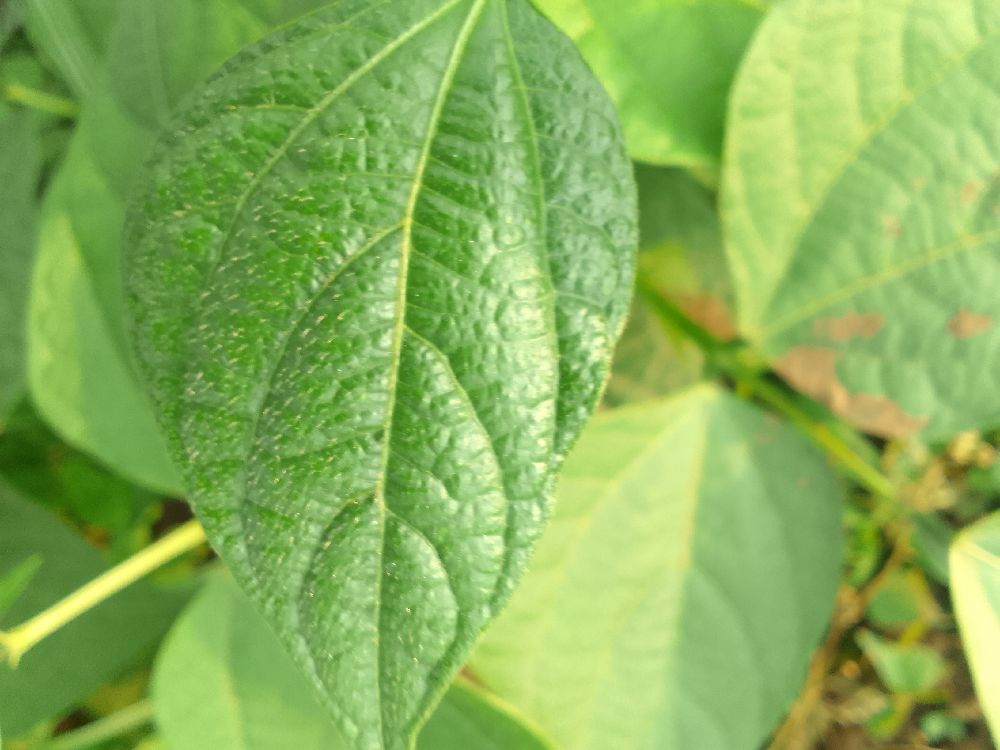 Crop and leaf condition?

common bean, healthy
